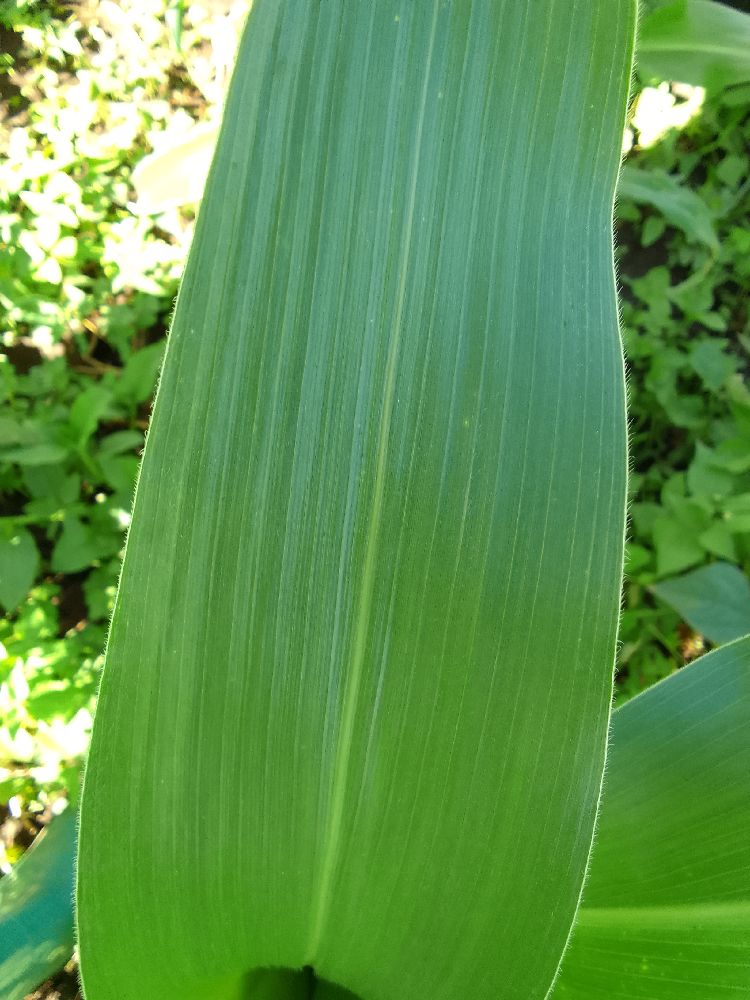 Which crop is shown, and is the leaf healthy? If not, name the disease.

maize, healthy
